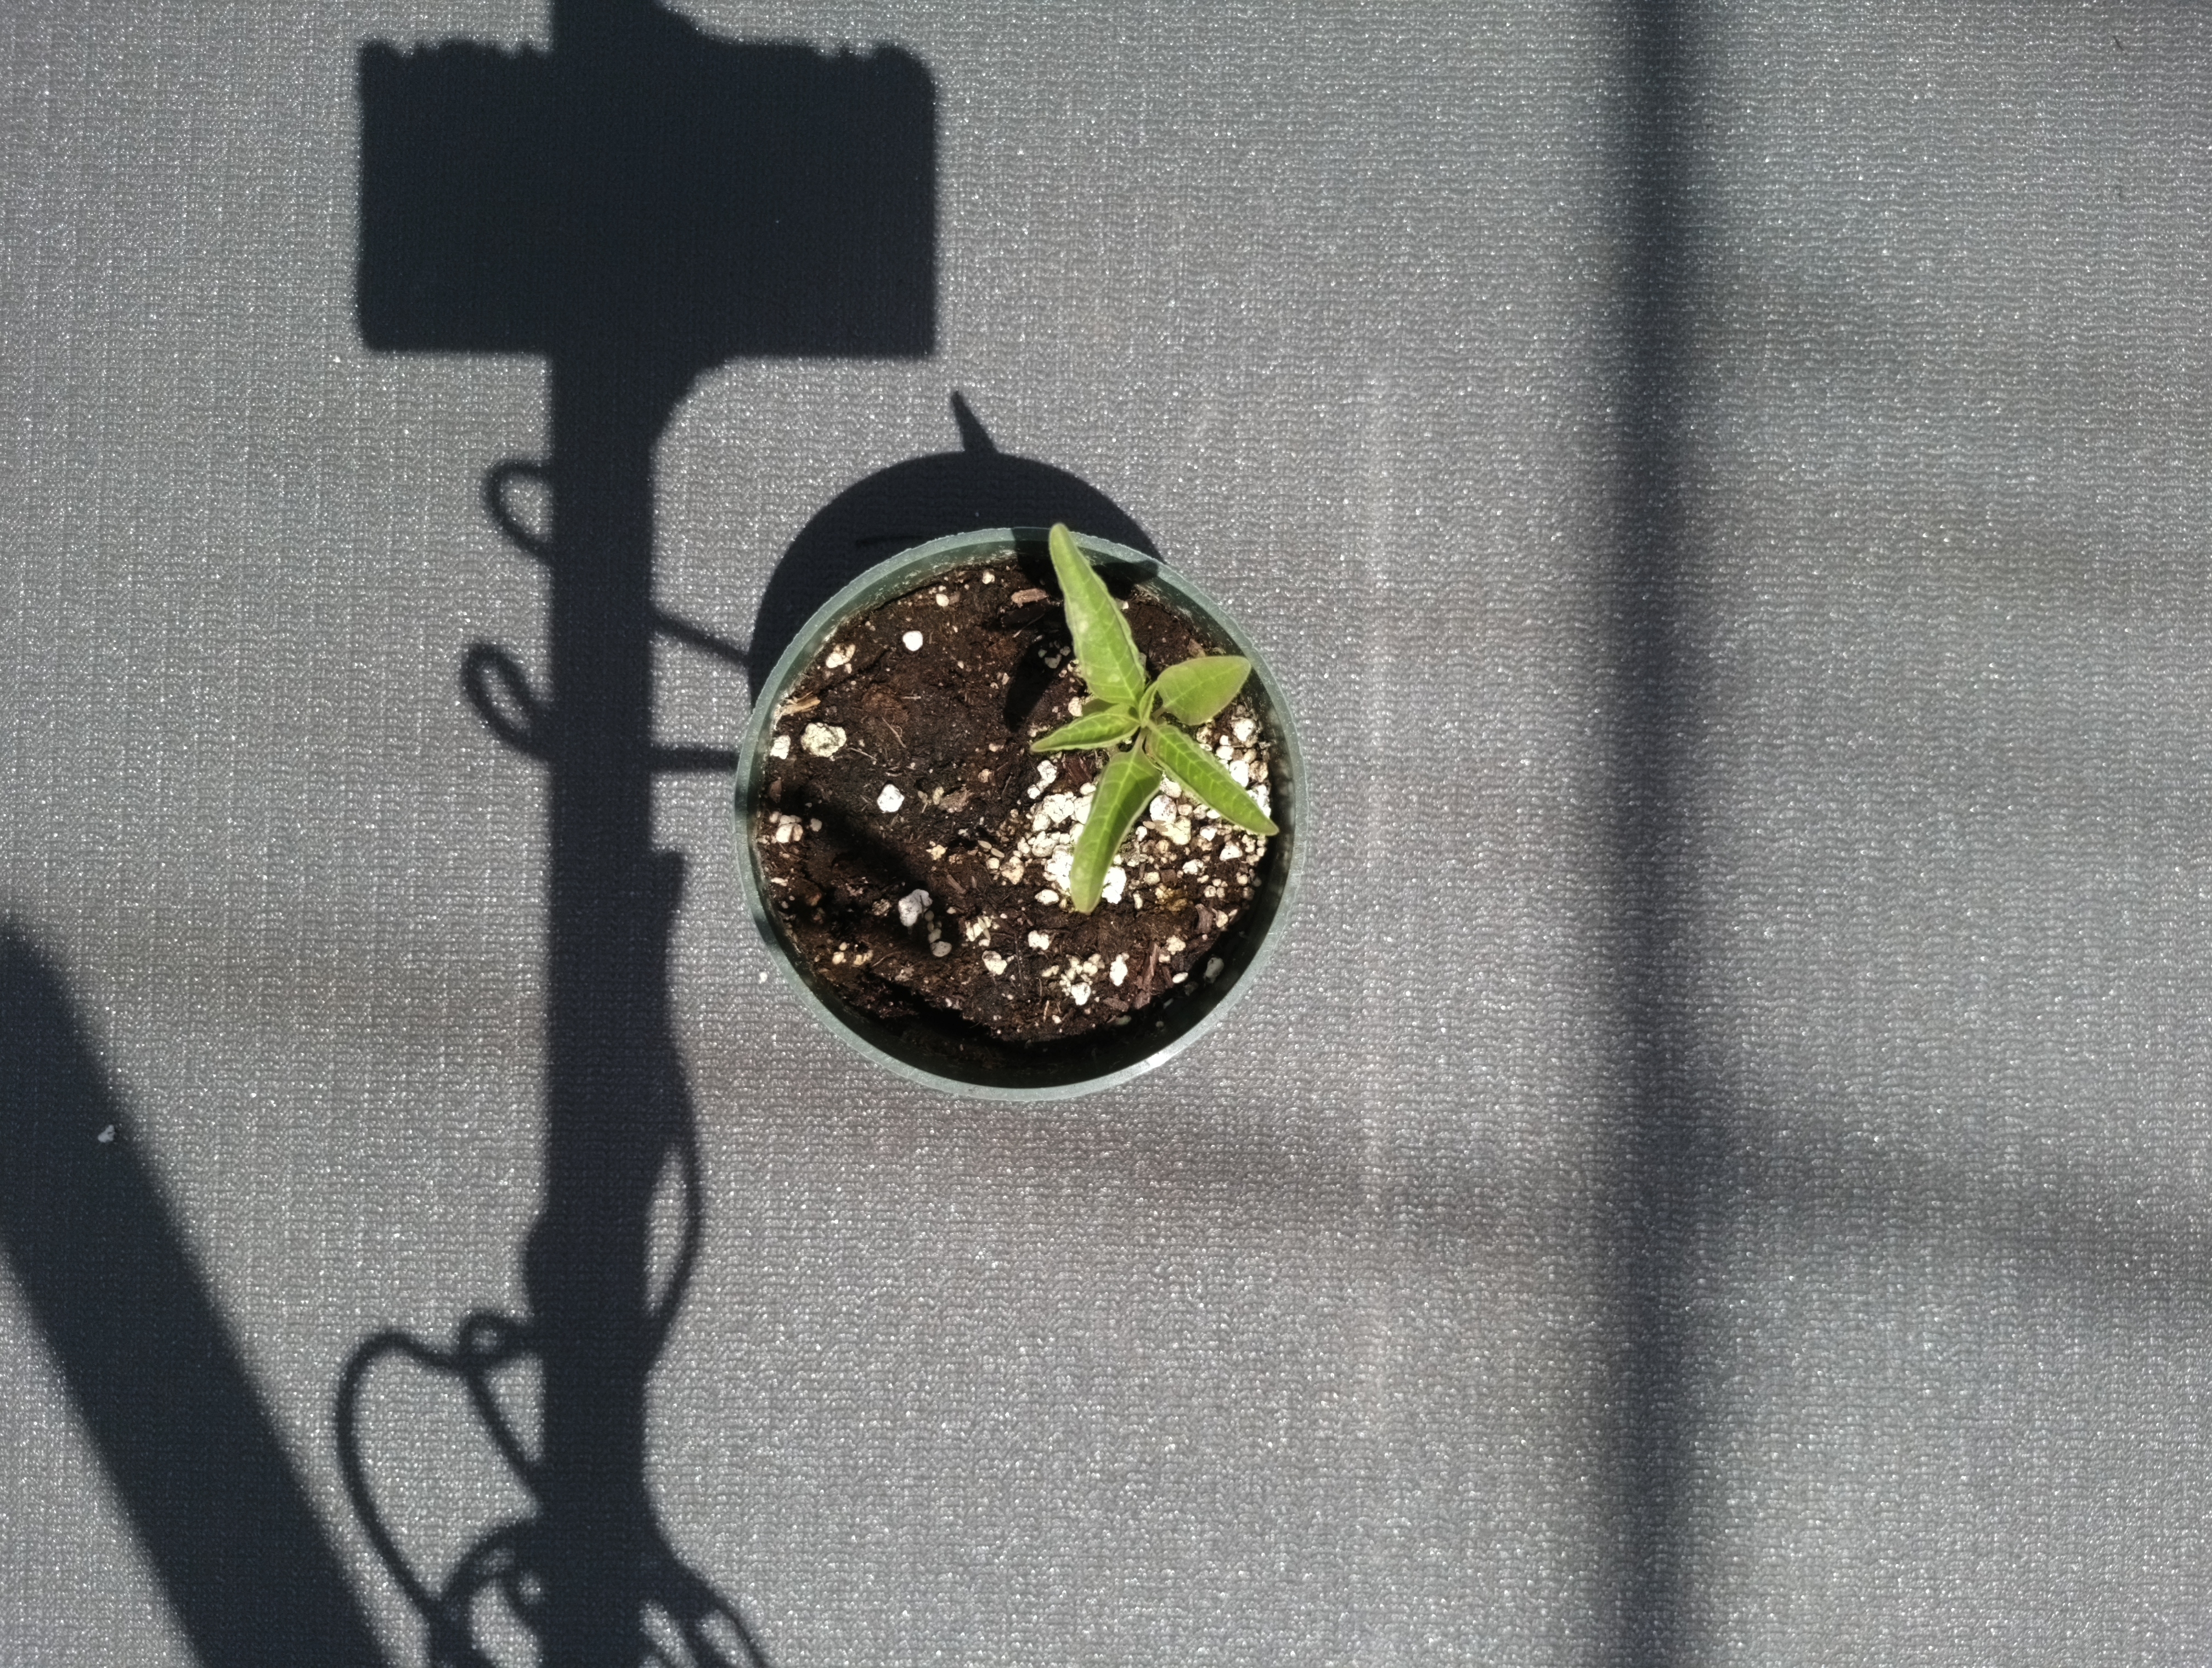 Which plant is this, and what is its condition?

waterhemp, chlorosis only
